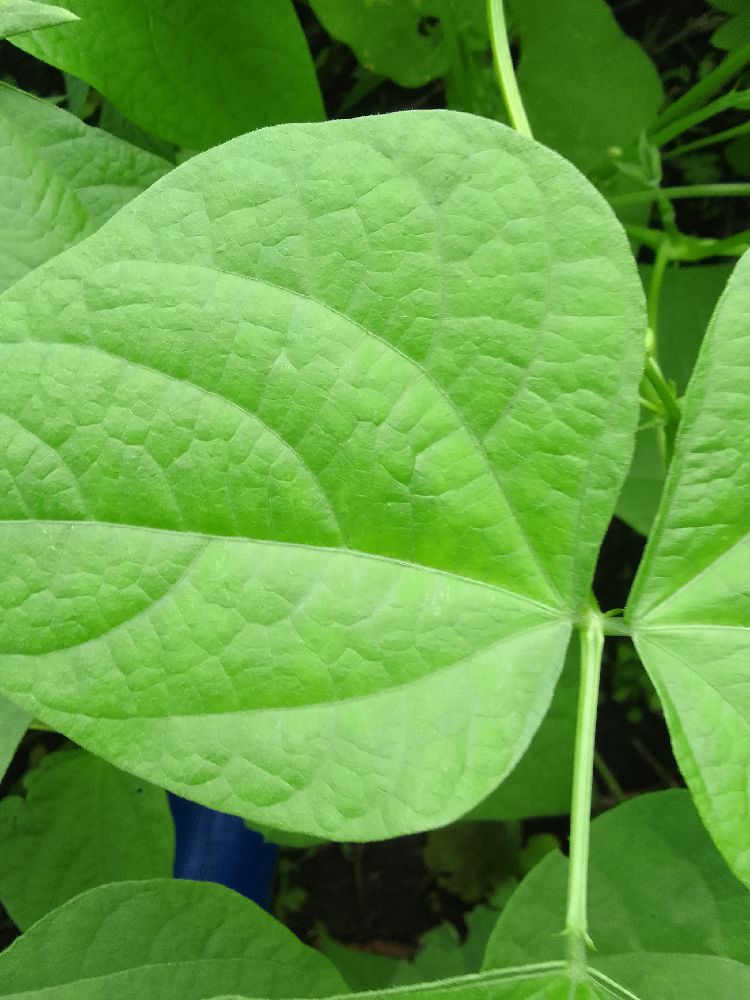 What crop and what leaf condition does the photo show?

common bean, healthy
